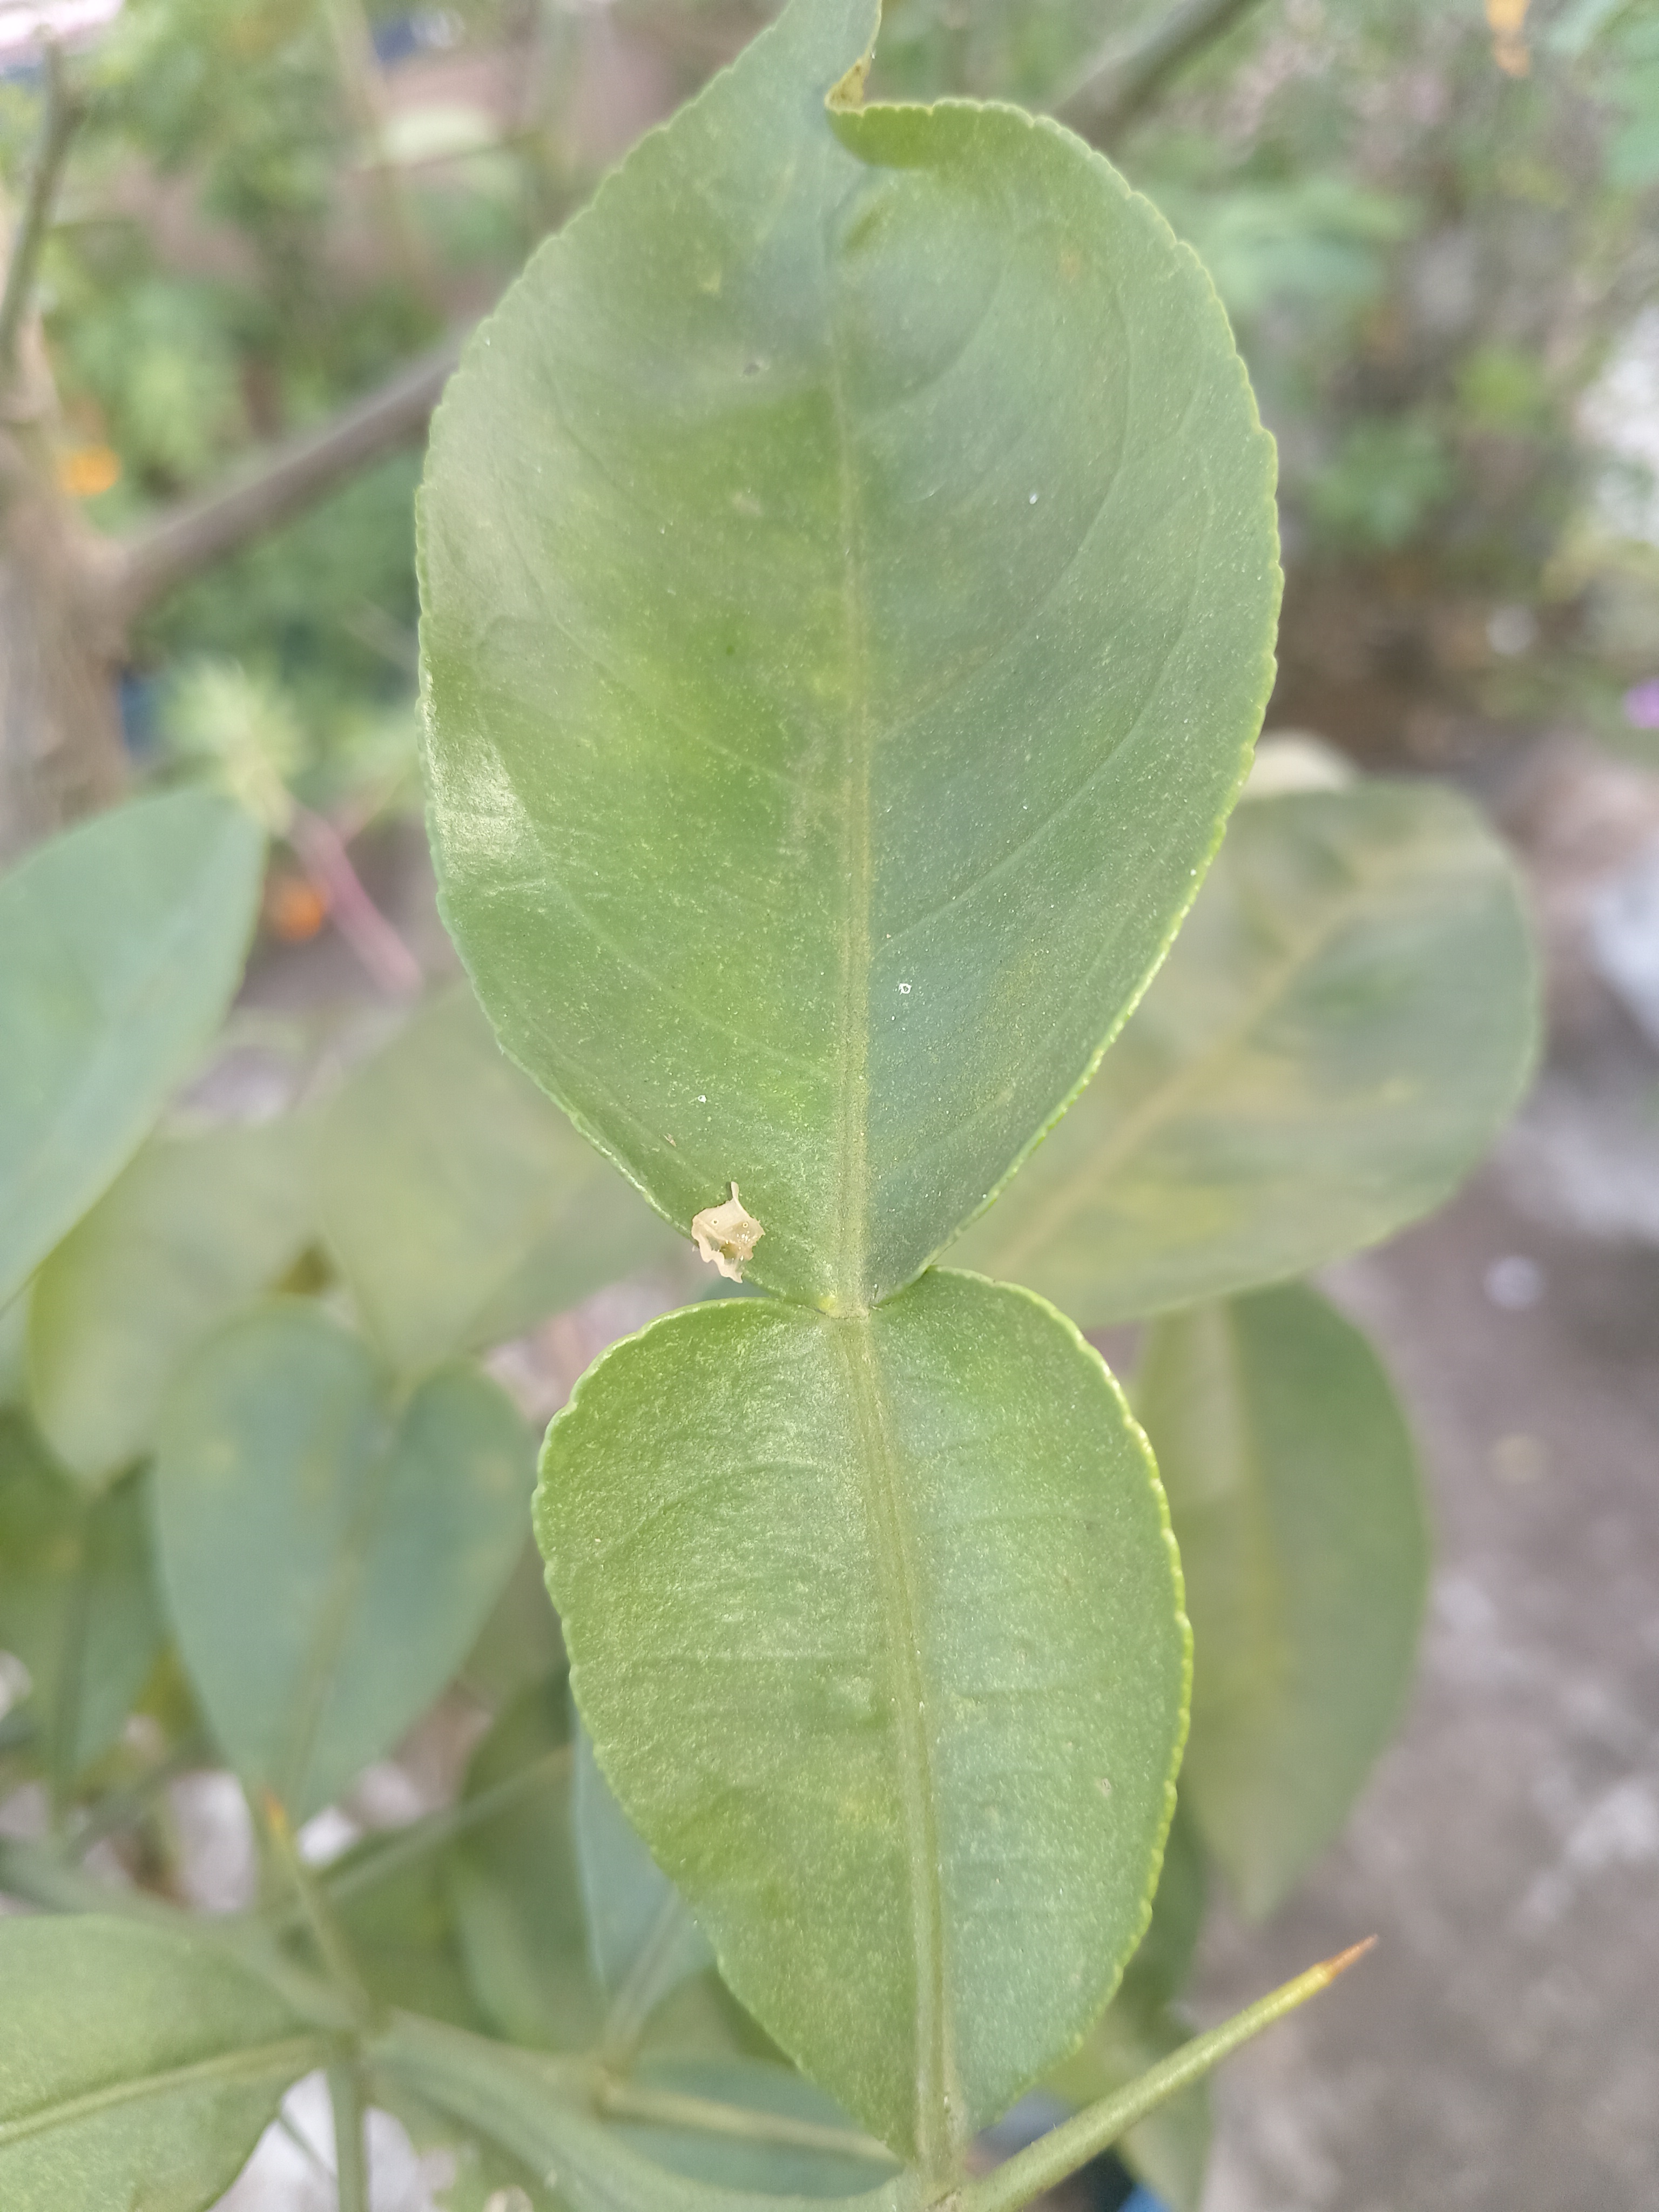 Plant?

lemon
